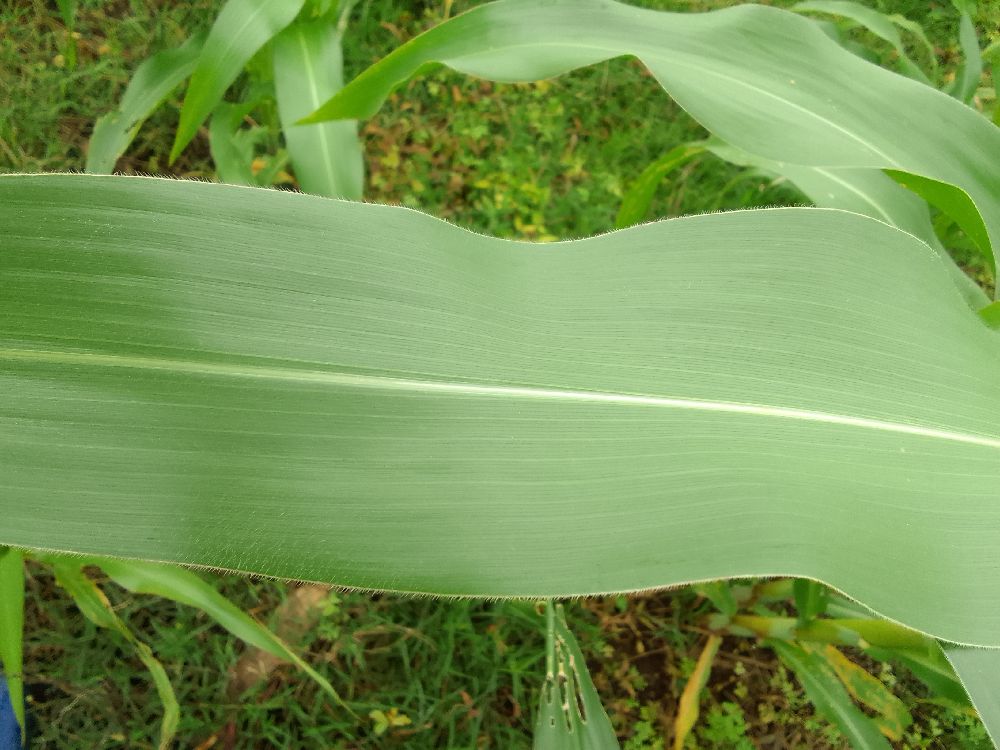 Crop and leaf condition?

maize, healthy
